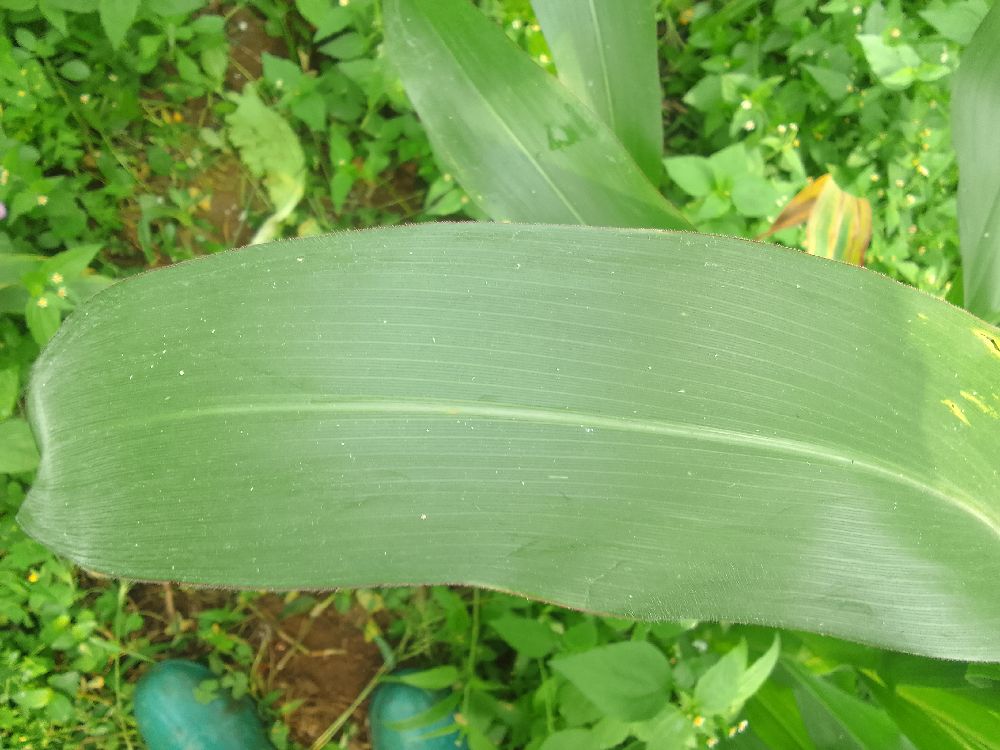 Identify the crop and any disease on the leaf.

maize, healthy
